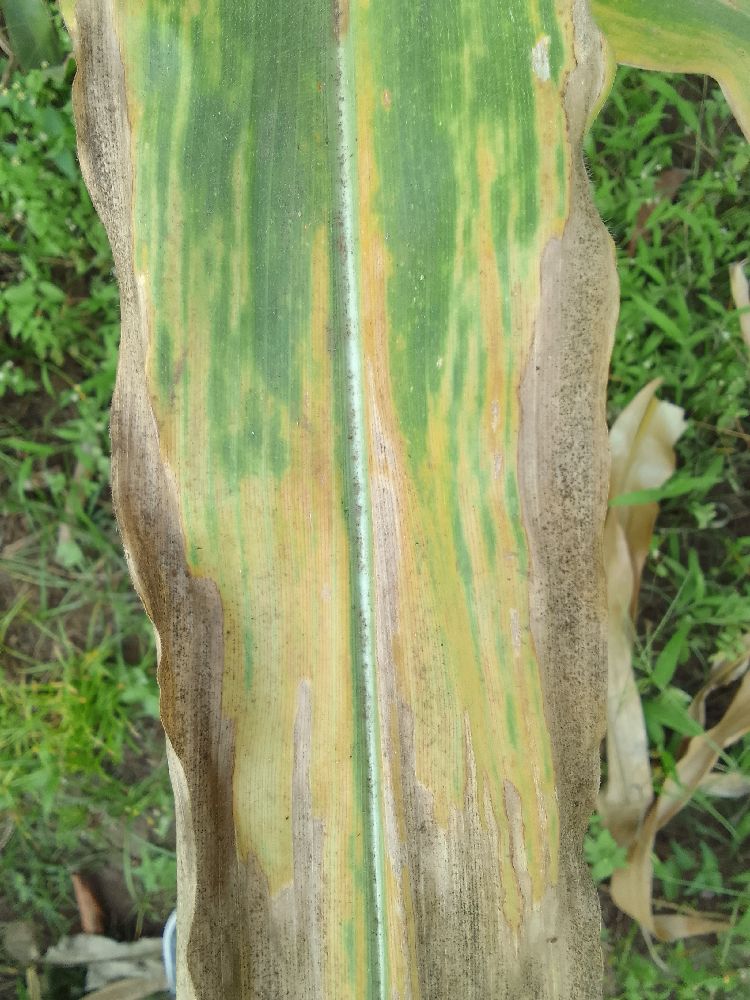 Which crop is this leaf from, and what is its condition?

maize, maize lethal necrosis
